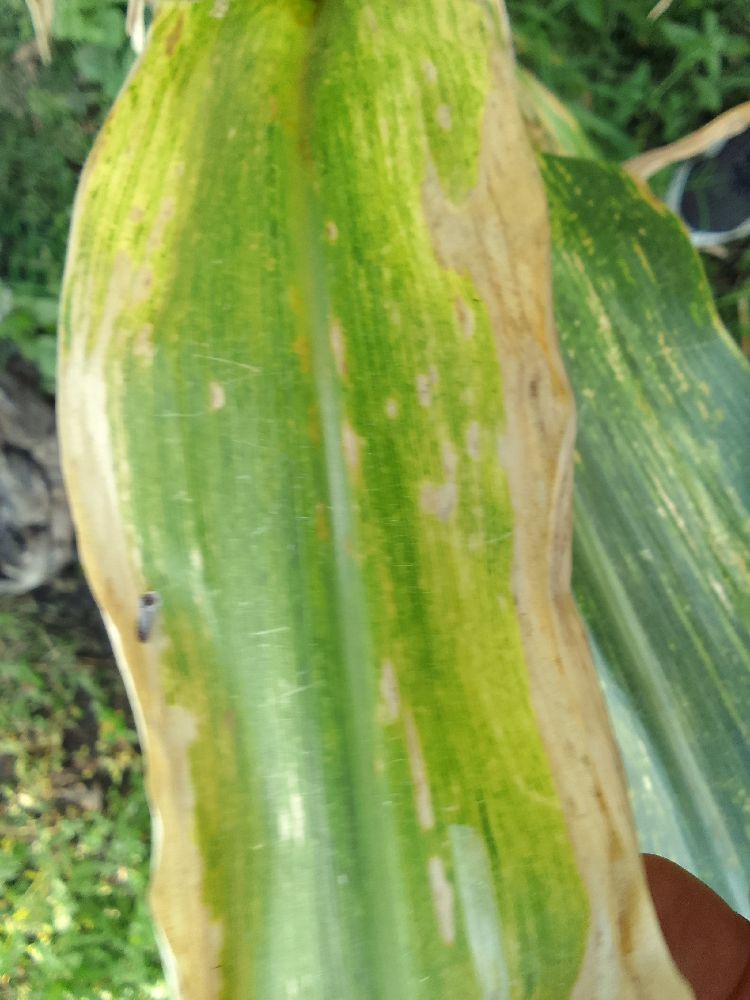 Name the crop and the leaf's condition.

maize, maize lethal necrosis
